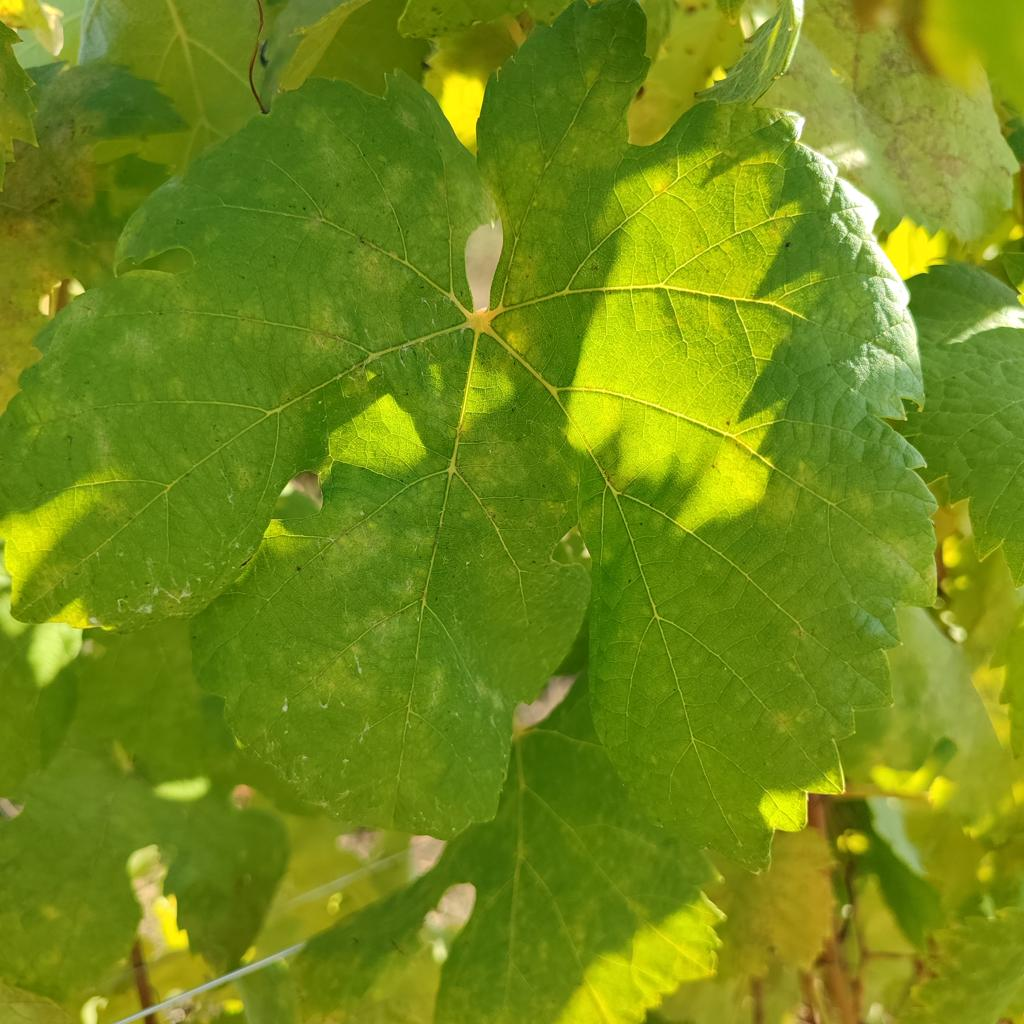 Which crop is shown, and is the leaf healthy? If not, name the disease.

grapevine, powdery mildew
